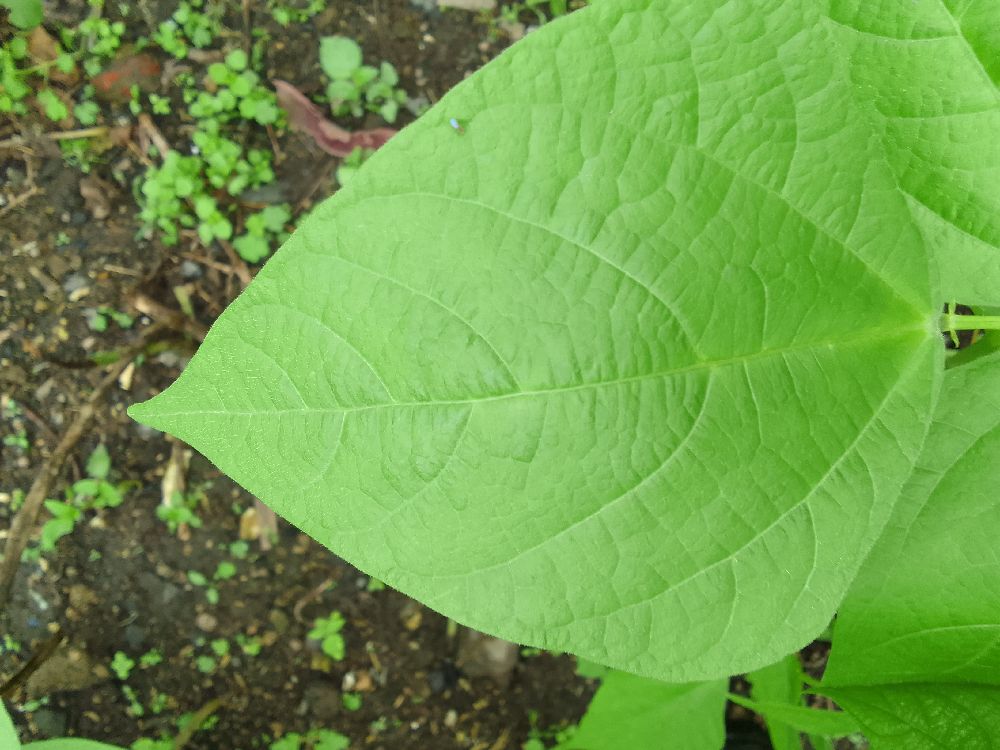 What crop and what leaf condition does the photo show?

common bean, healthy
